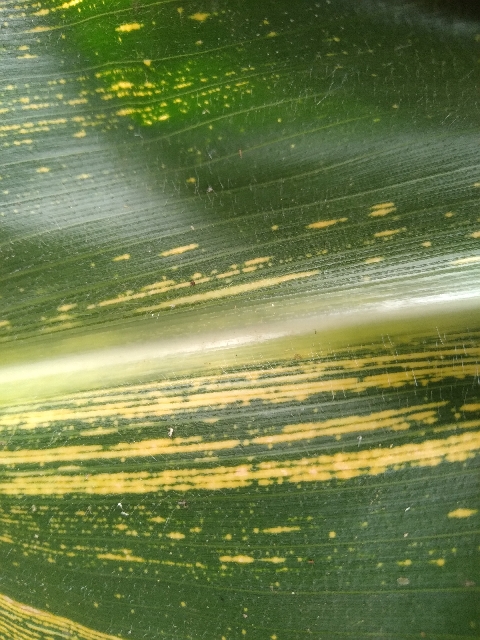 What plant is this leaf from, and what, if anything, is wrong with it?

maize, maize streak virus
